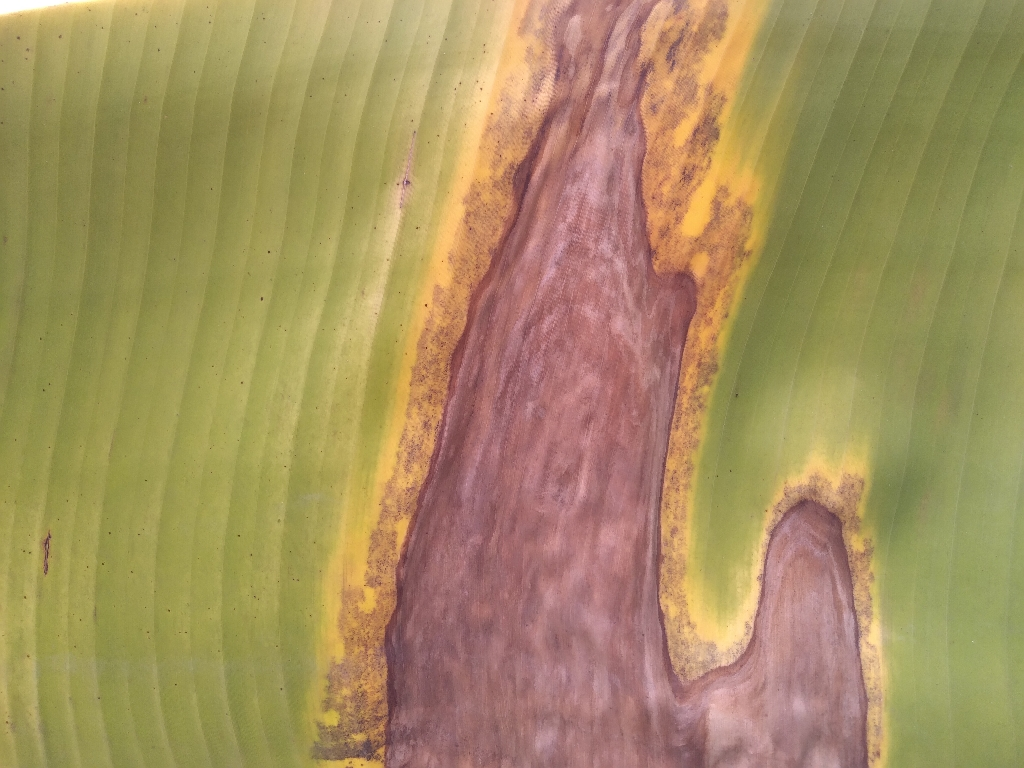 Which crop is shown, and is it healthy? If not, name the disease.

banana, black sigatoka
